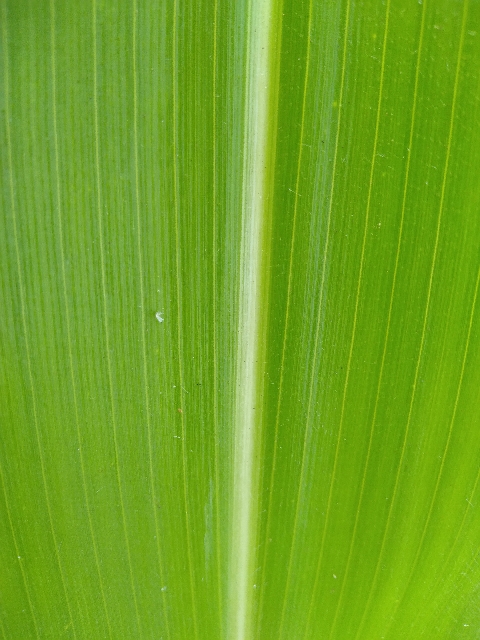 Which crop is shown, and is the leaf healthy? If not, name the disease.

maize, healthy
